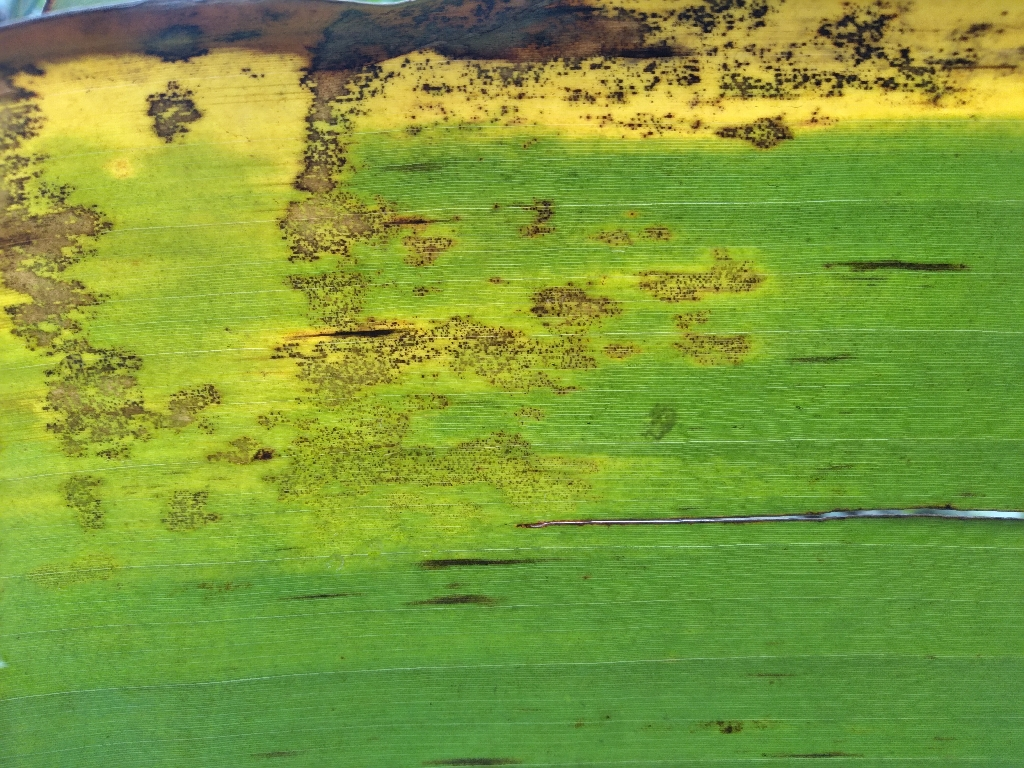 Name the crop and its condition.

banana, black sigatoka
